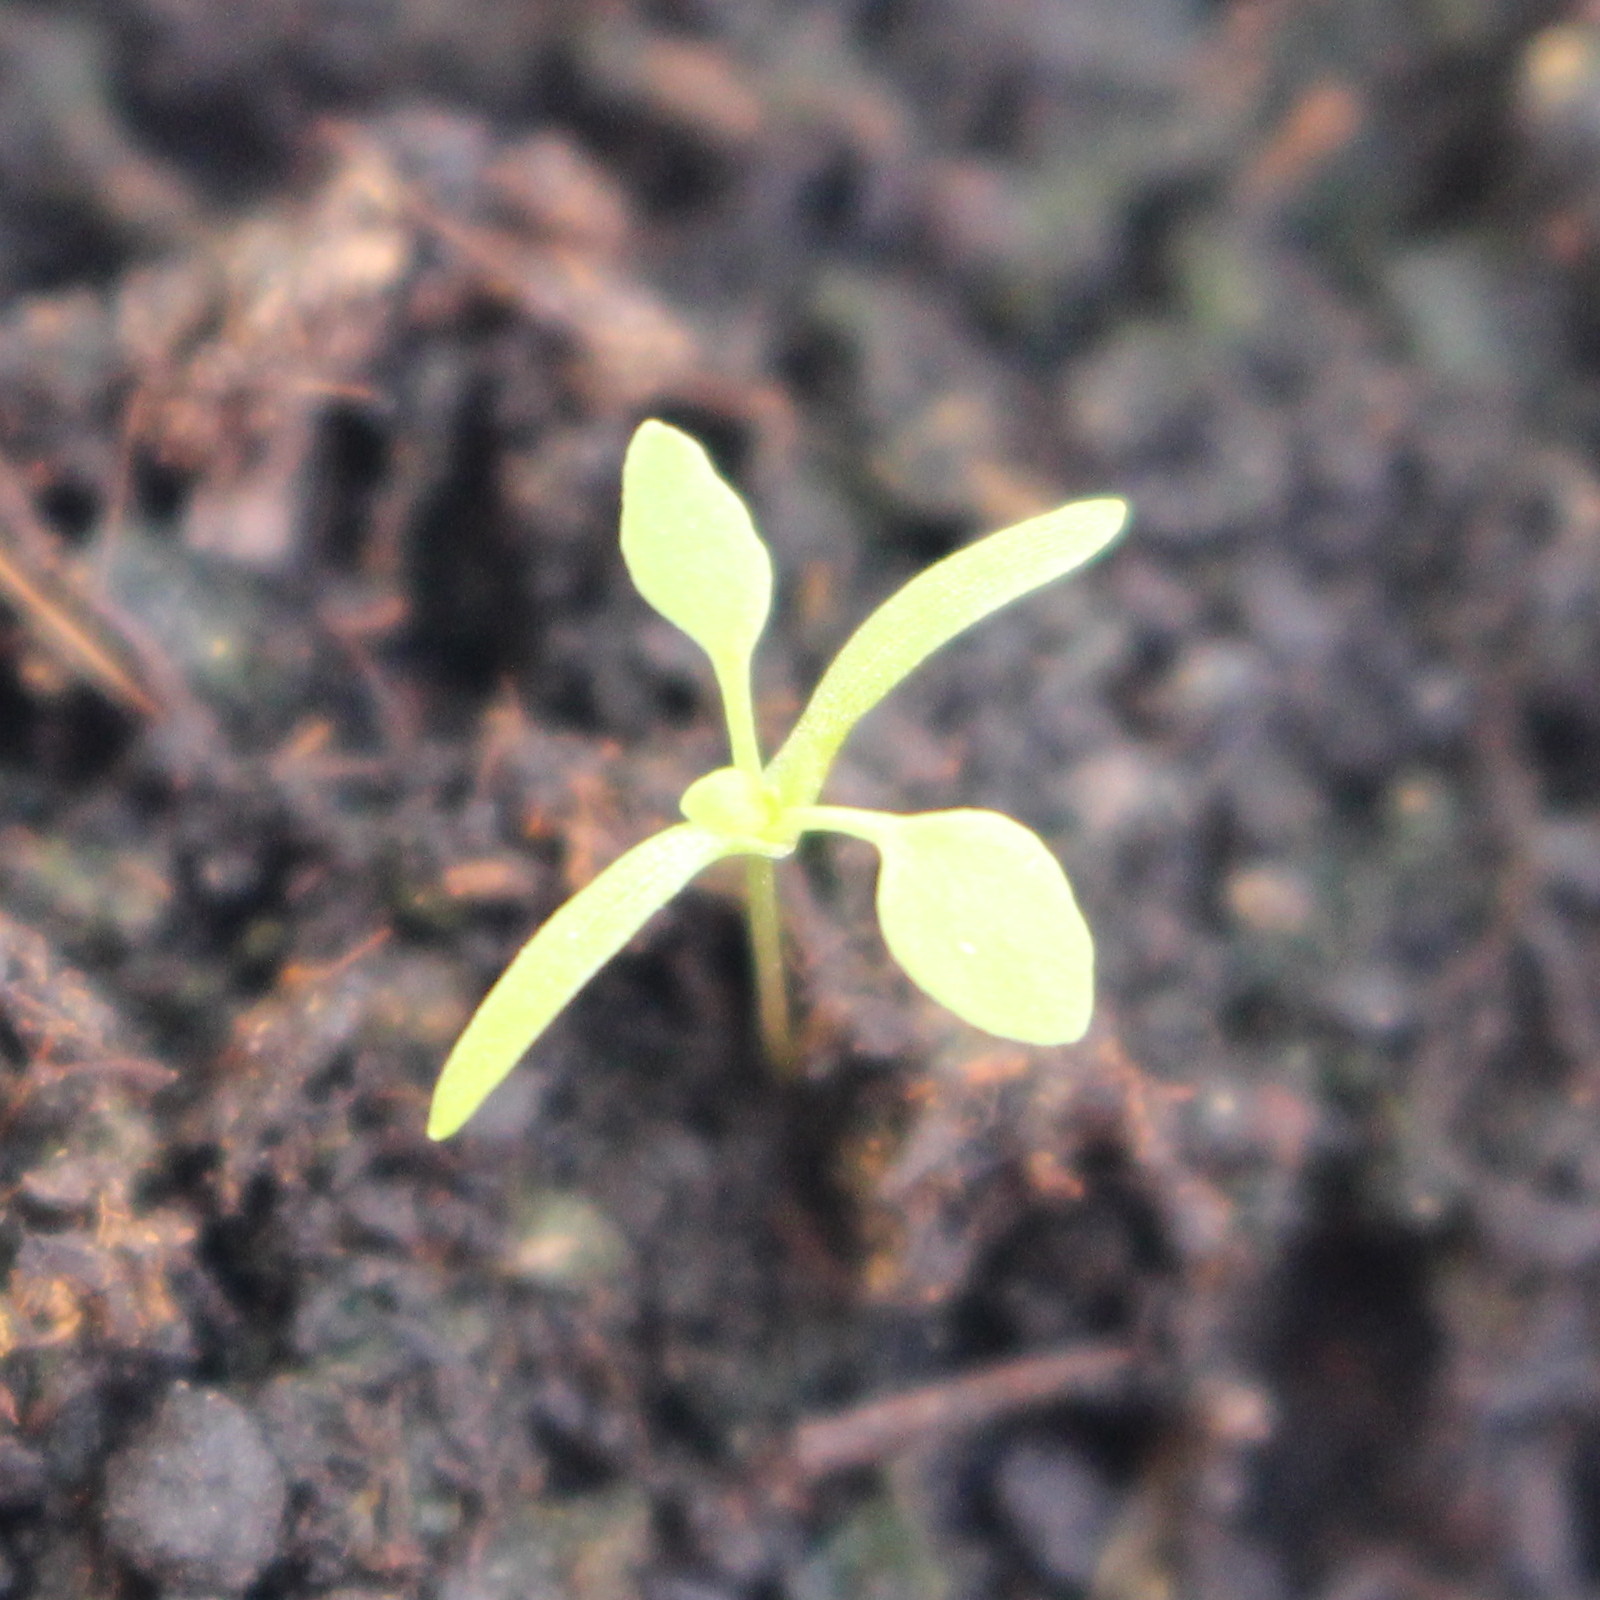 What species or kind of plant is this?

Papaver rhoeas
